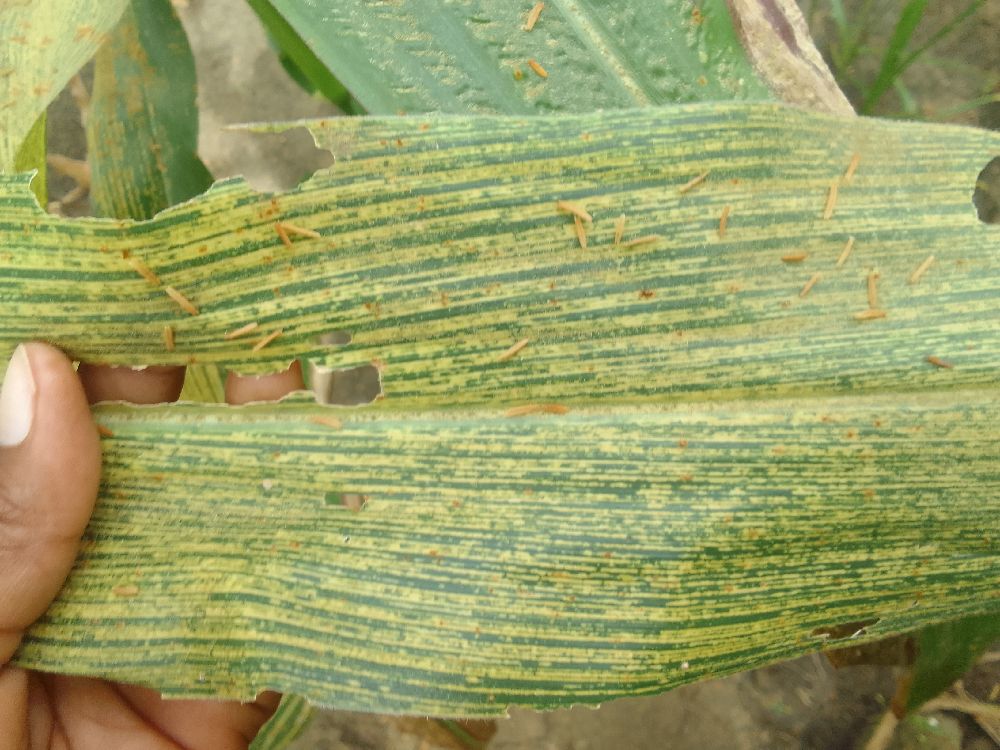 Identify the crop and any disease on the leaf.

maize, maize streak virus
